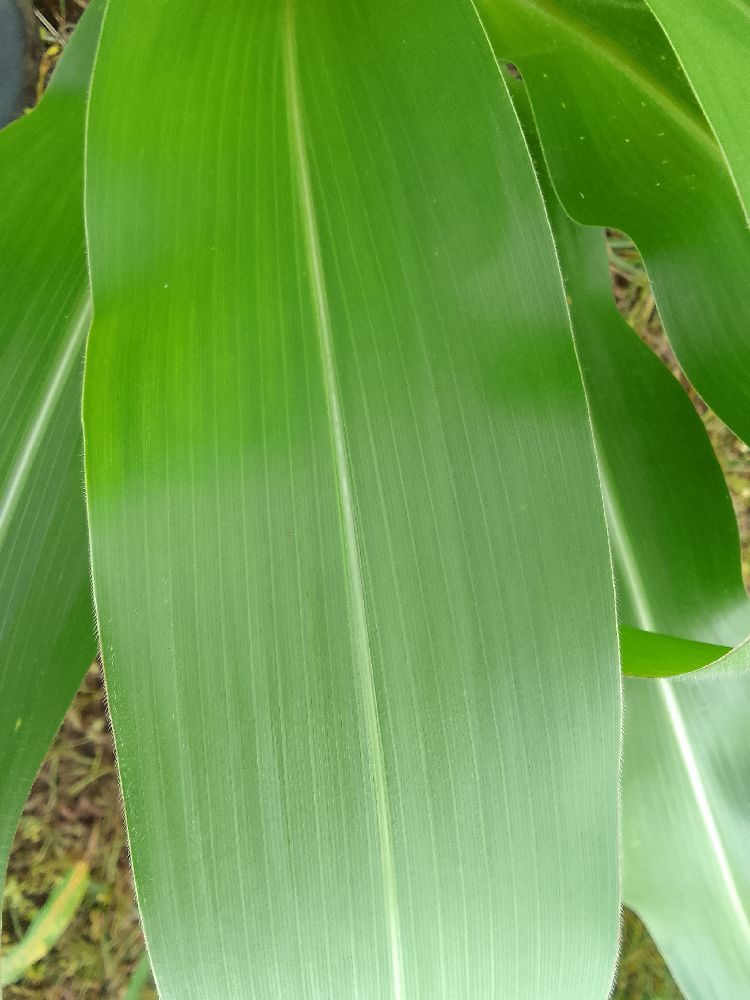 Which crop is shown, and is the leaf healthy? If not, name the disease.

maize, healthy
